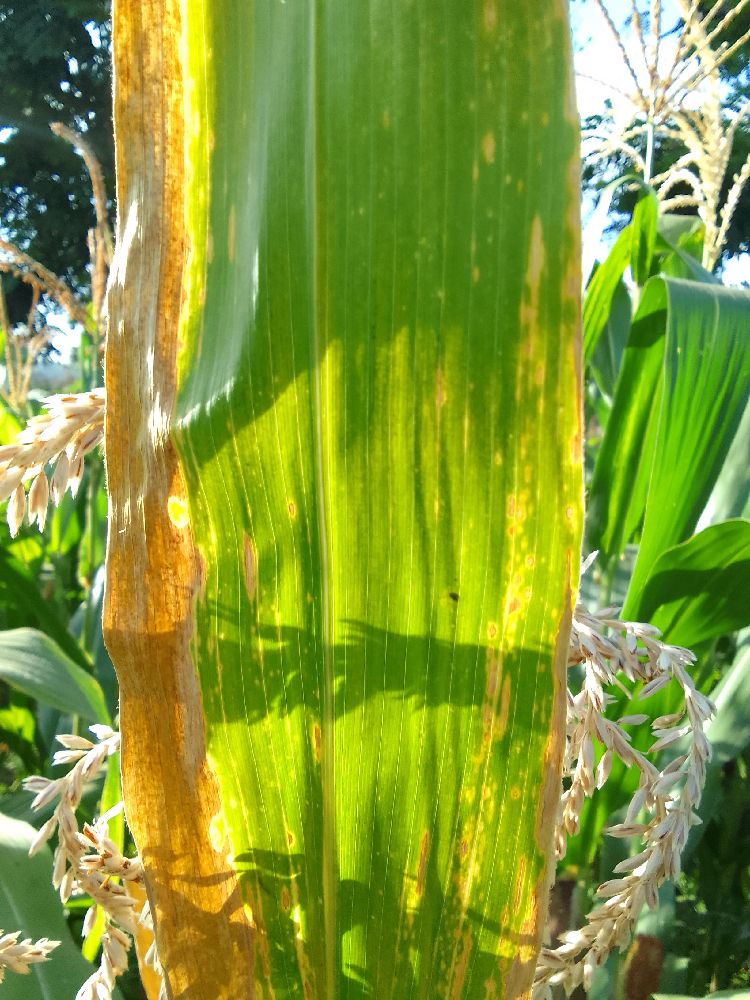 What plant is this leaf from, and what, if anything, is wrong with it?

maize, maize lethal necrosis
